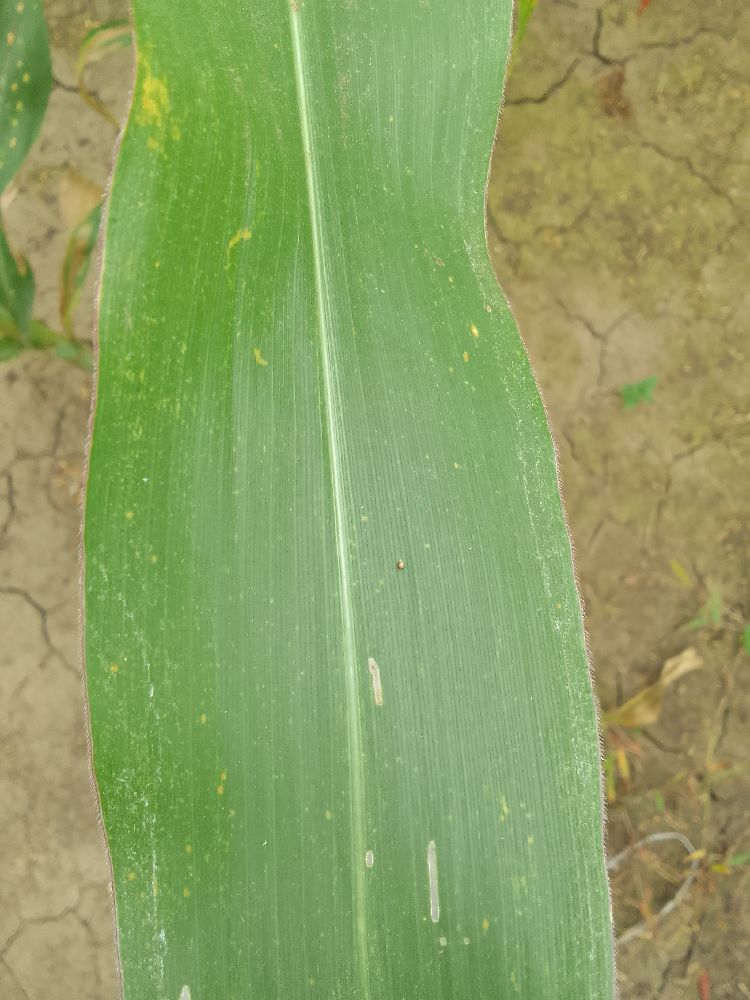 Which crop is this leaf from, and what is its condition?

maize, healthy
